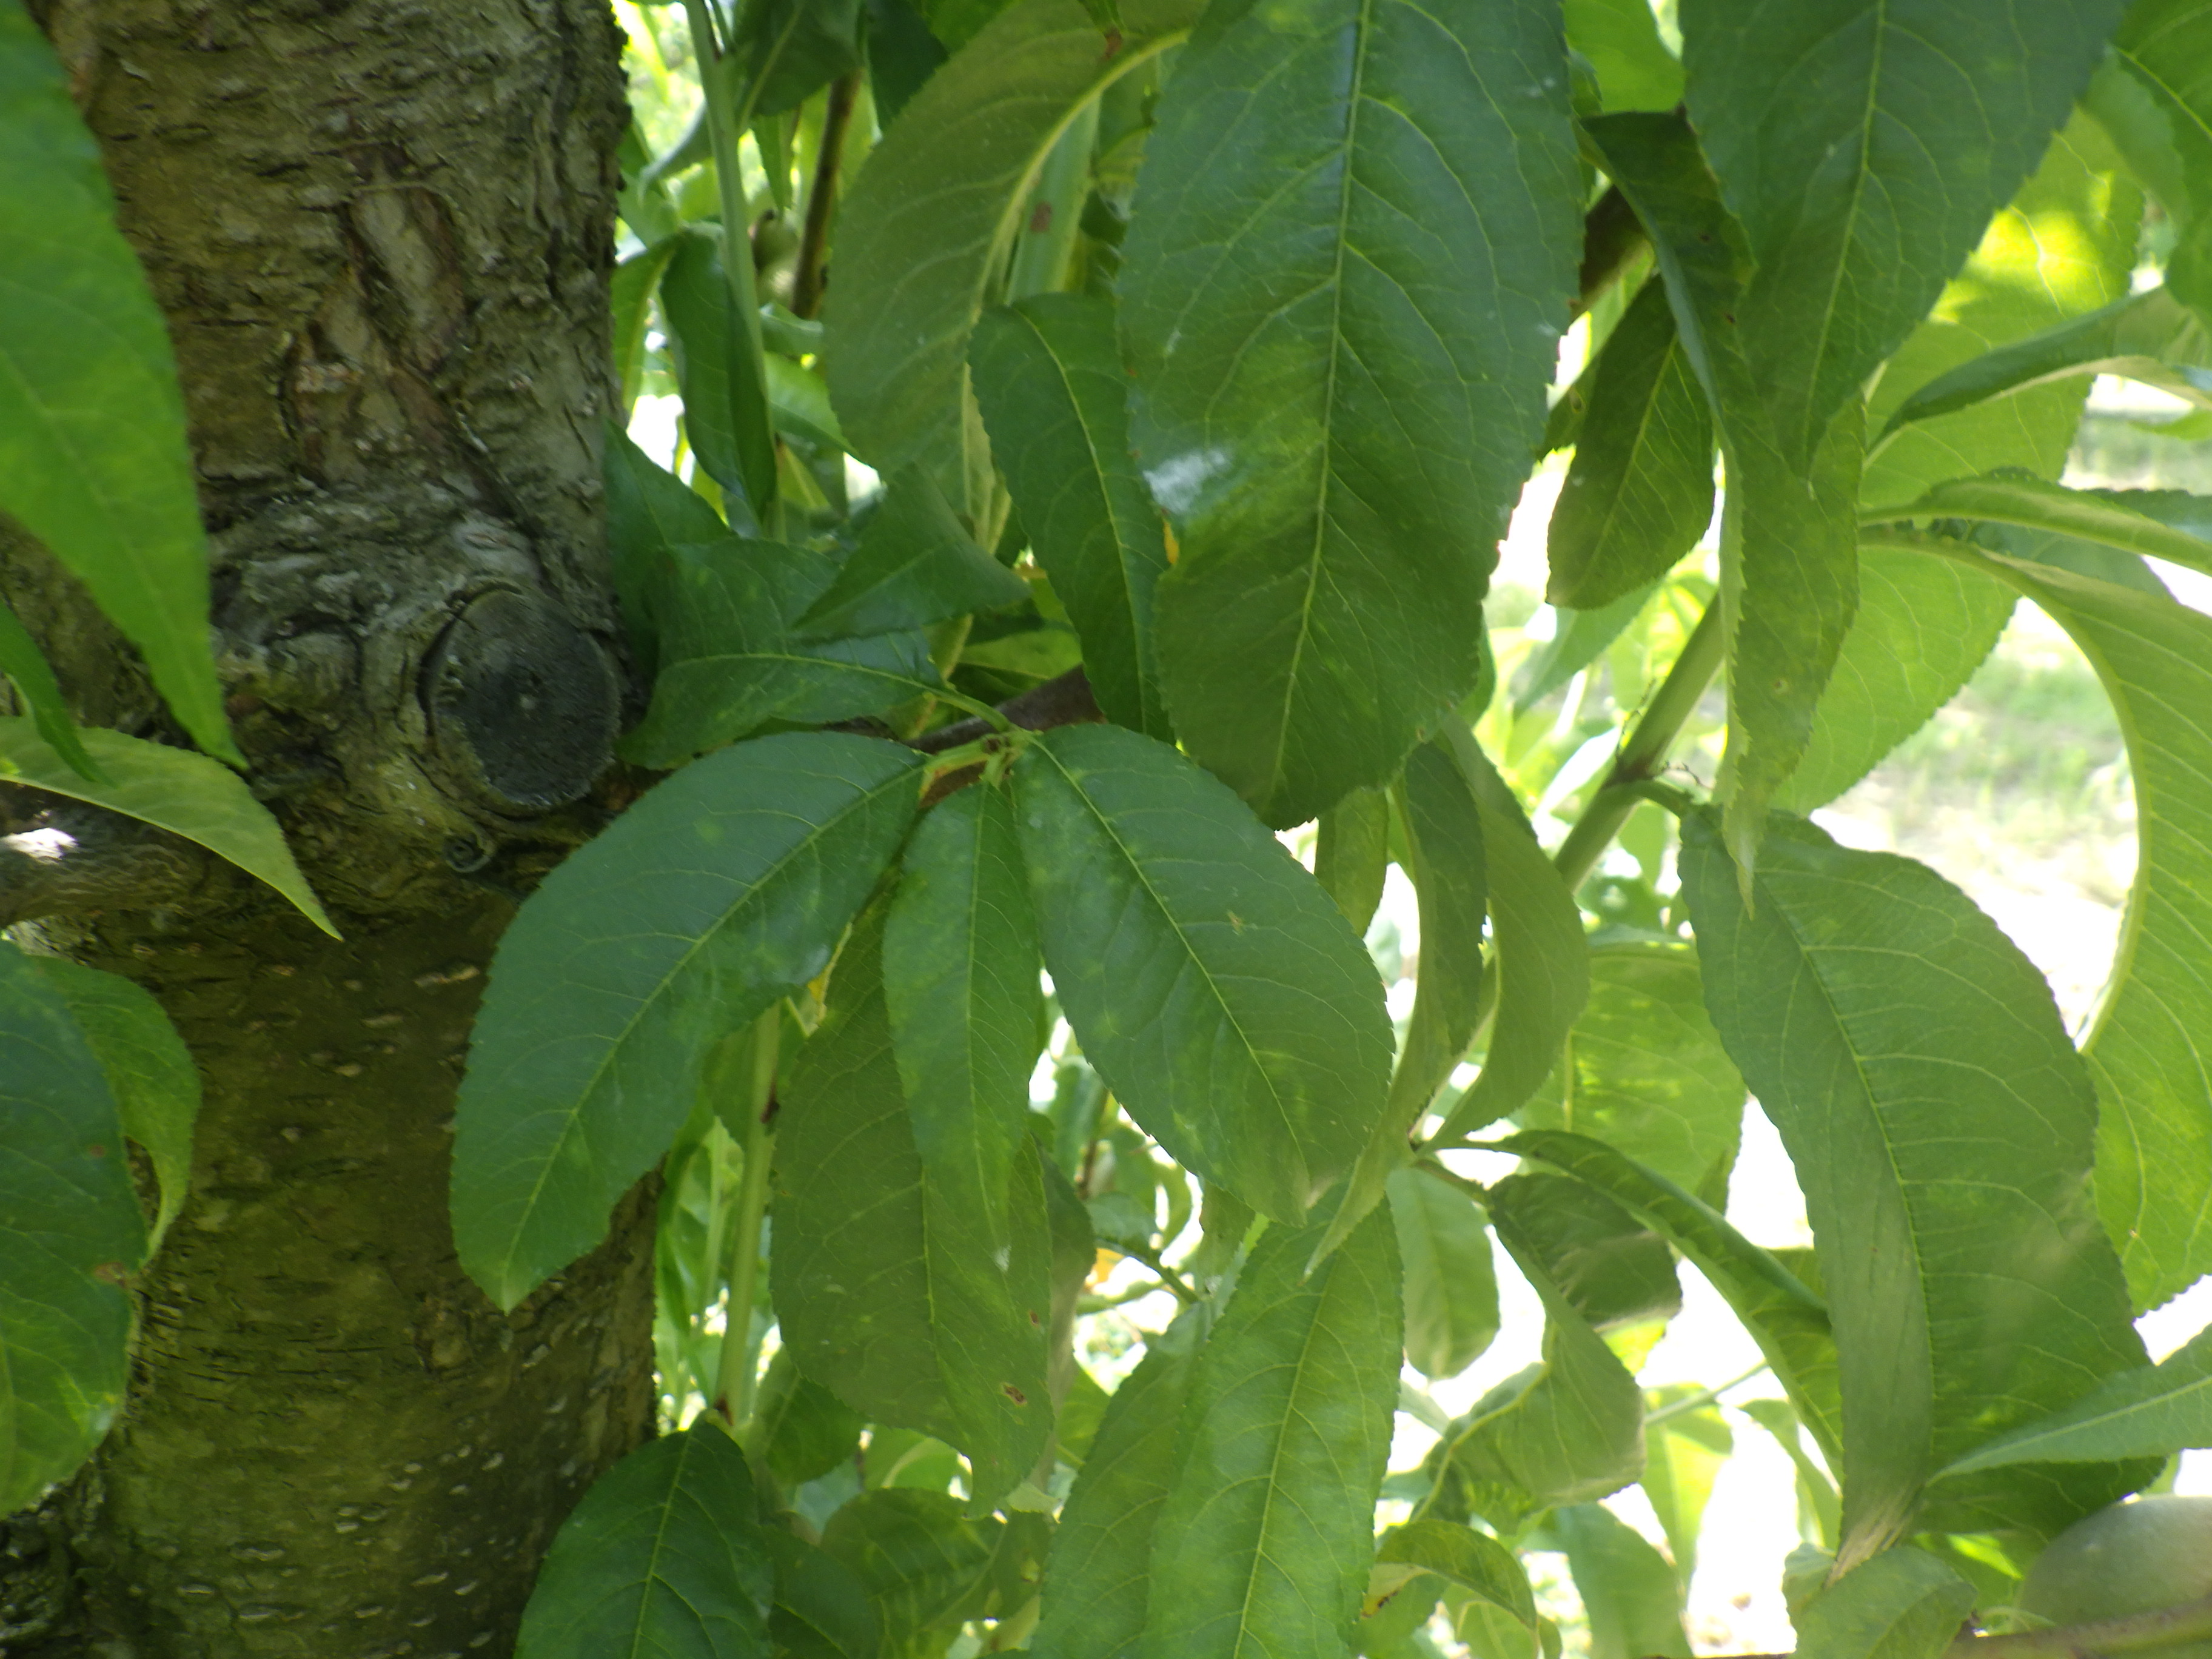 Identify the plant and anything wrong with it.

peach, shot hole disease
